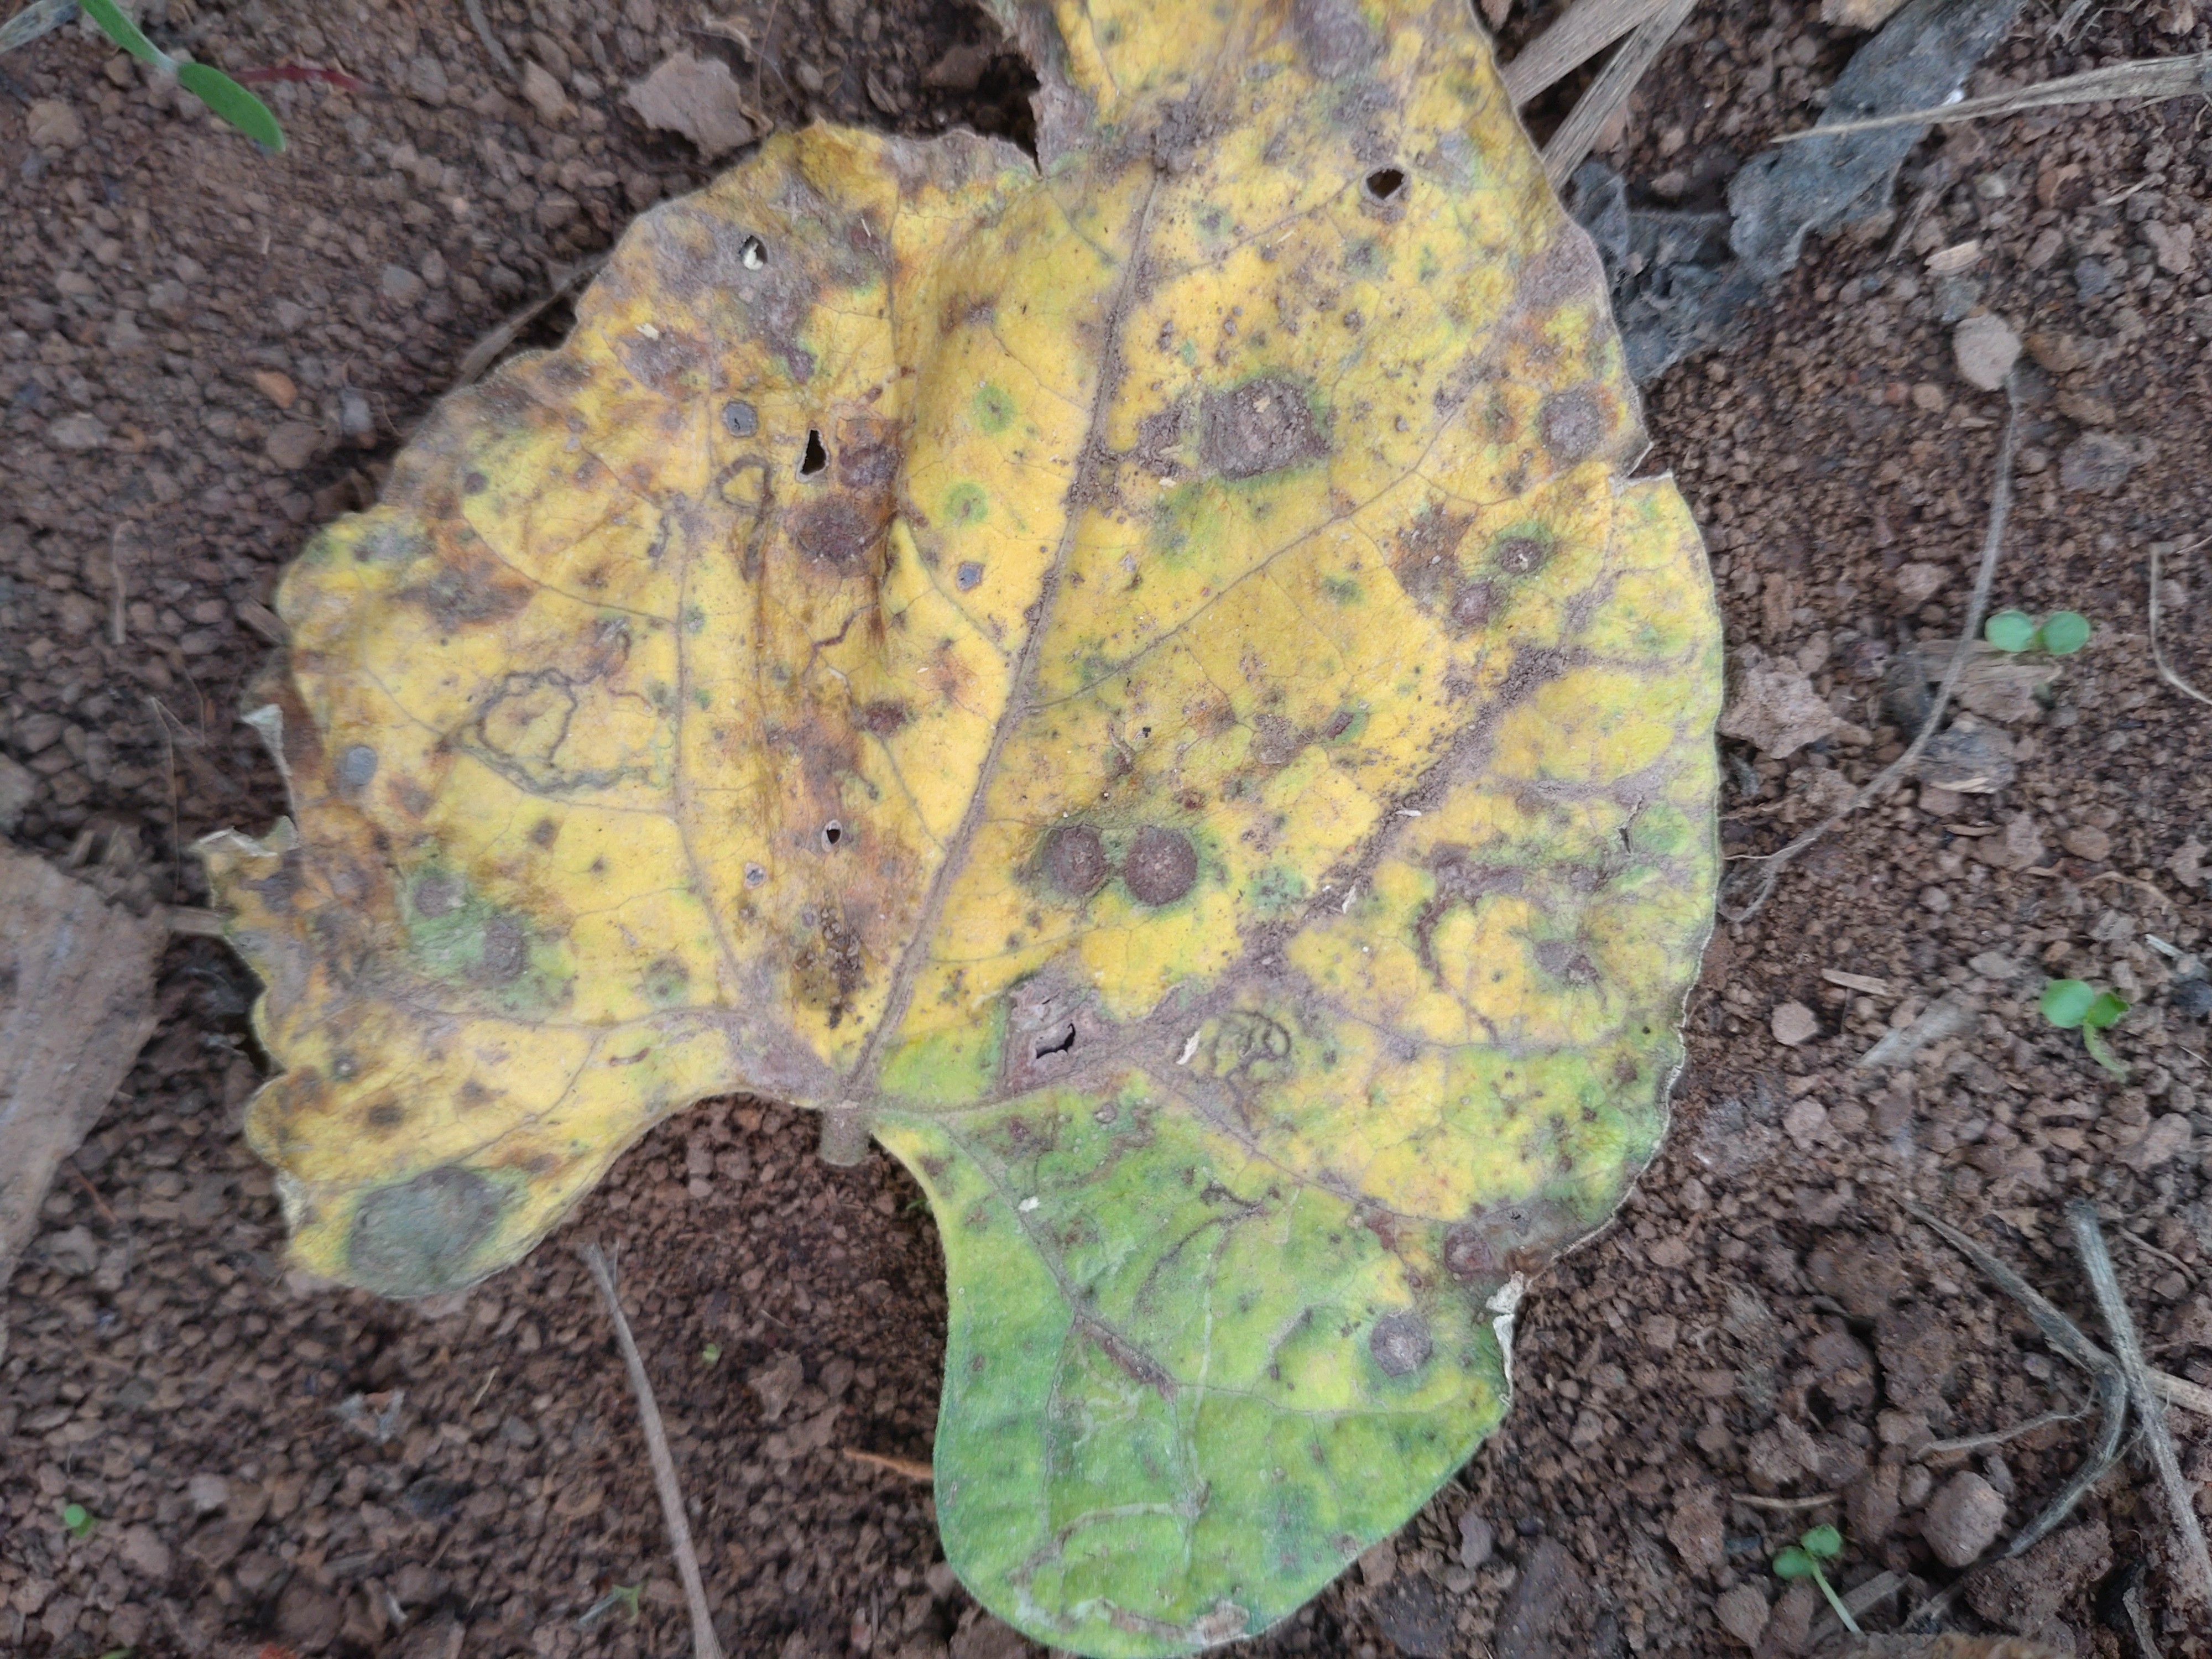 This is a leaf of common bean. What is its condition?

rust
